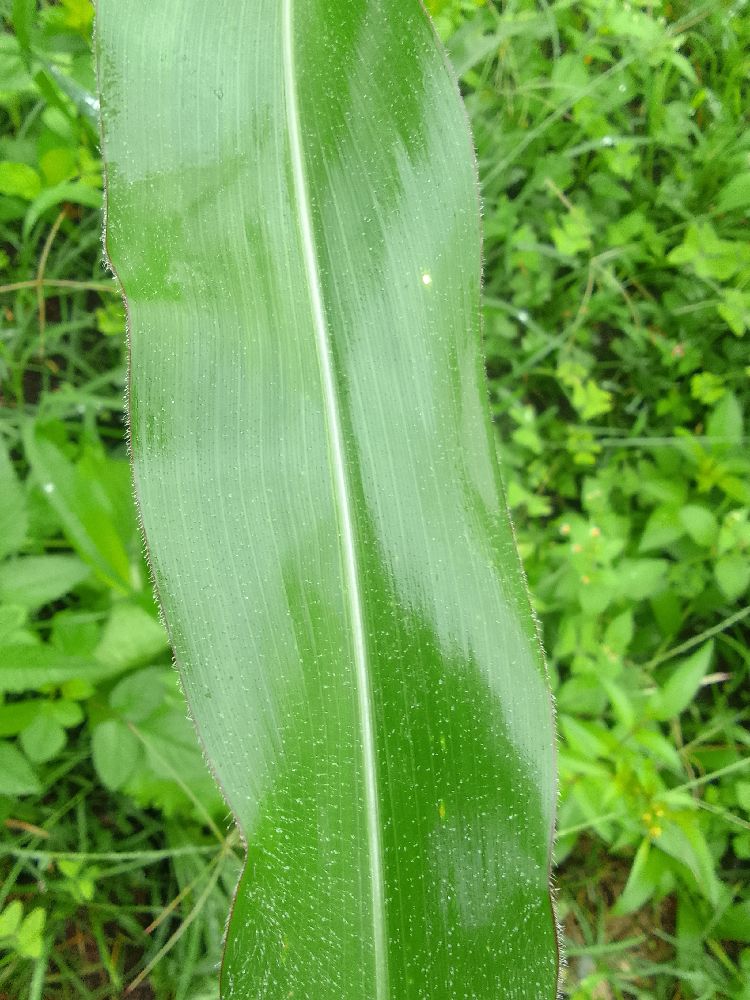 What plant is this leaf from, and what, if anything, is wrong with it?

maize, healthy
